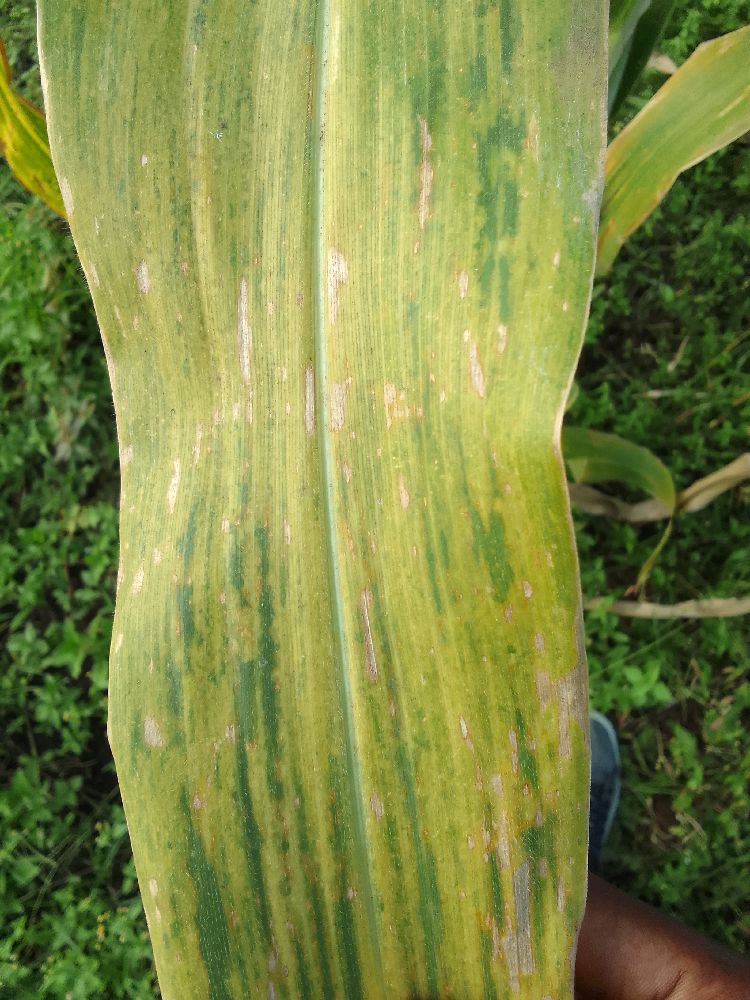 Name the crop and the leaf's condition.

maize, maize lethal necrosis
